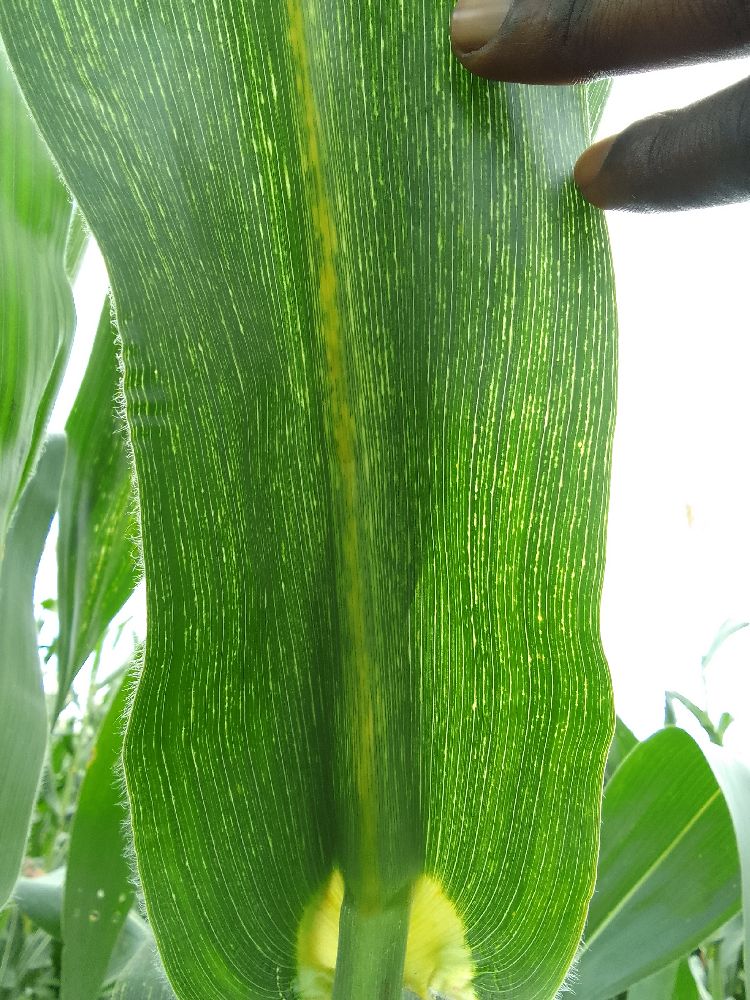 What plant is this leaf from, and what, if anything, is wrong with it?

maize, maize streak virus
